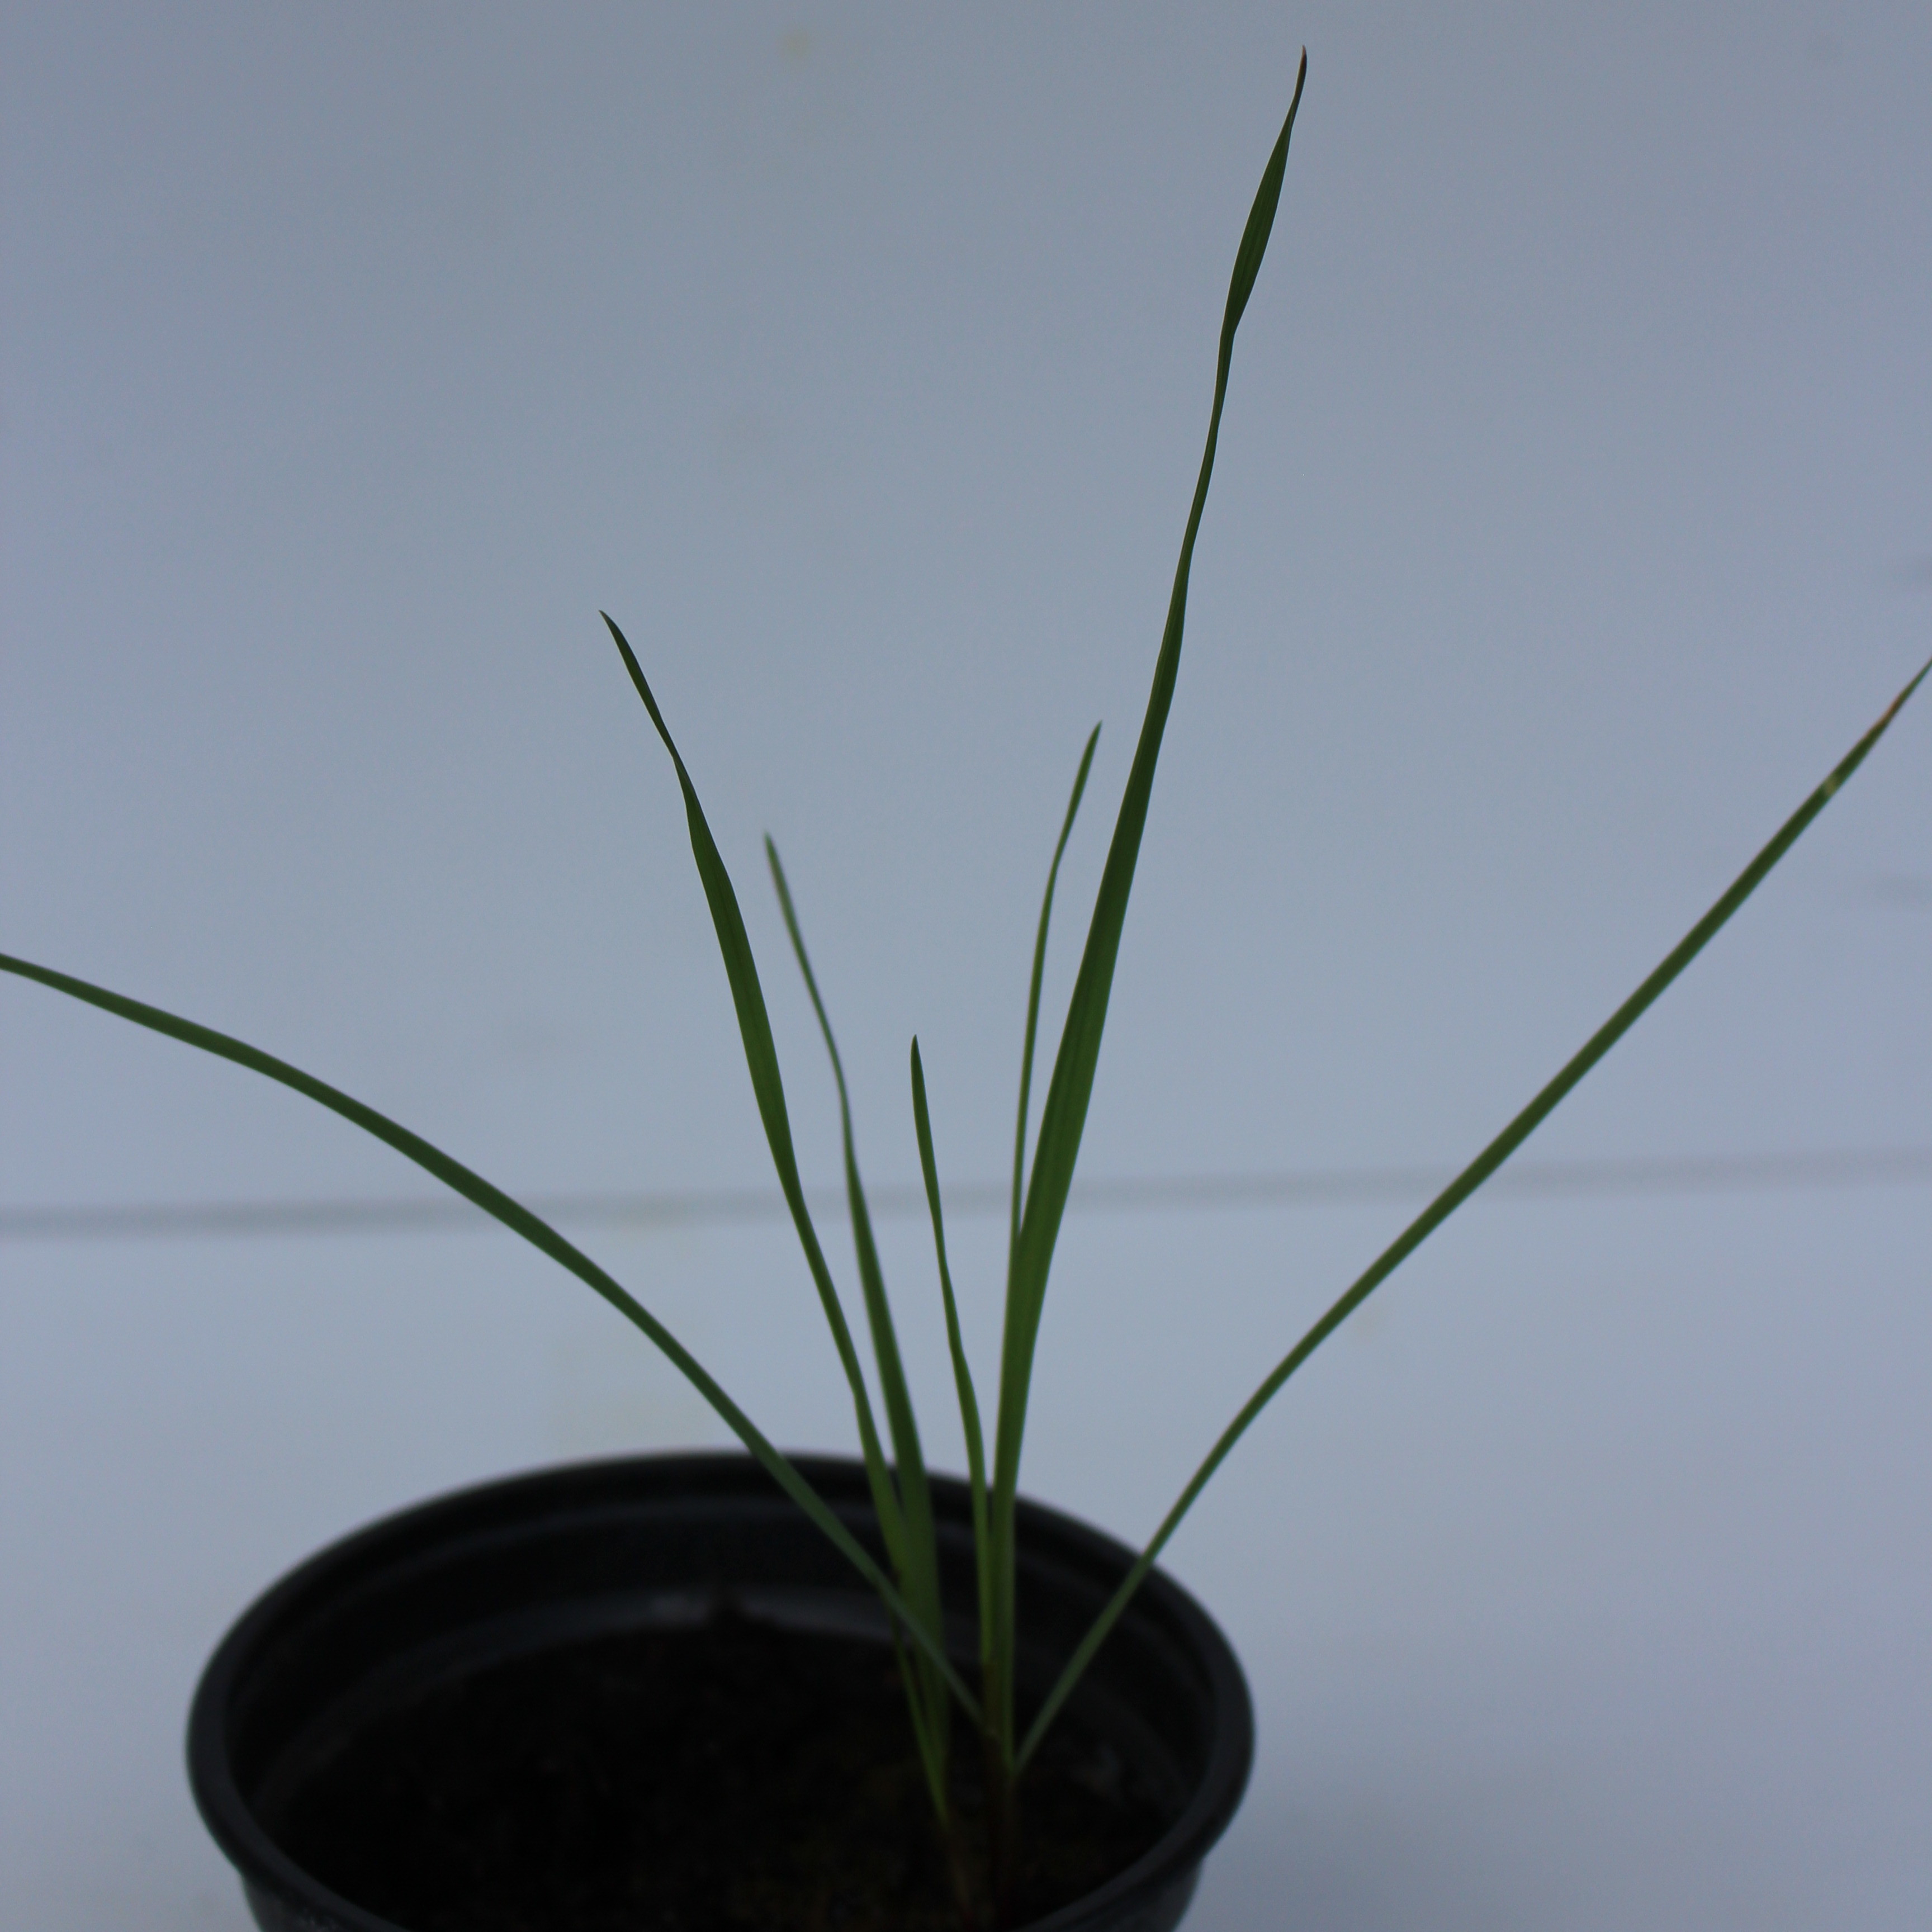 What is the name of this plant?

Lolium multiflorum
